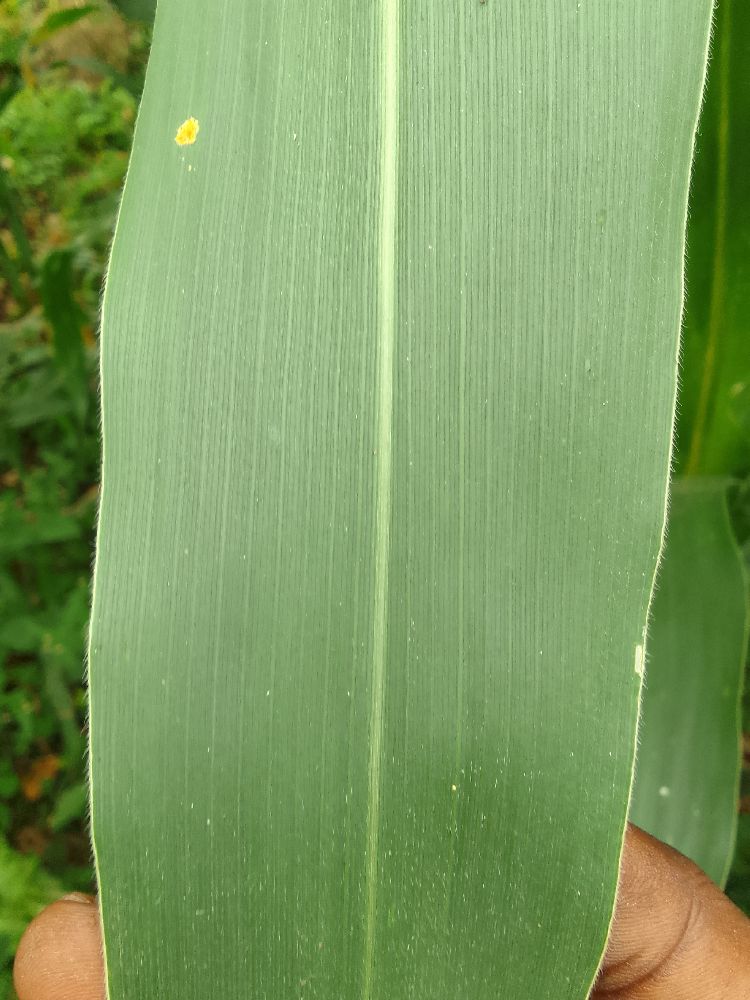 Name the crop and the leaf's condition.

maize, healthy
